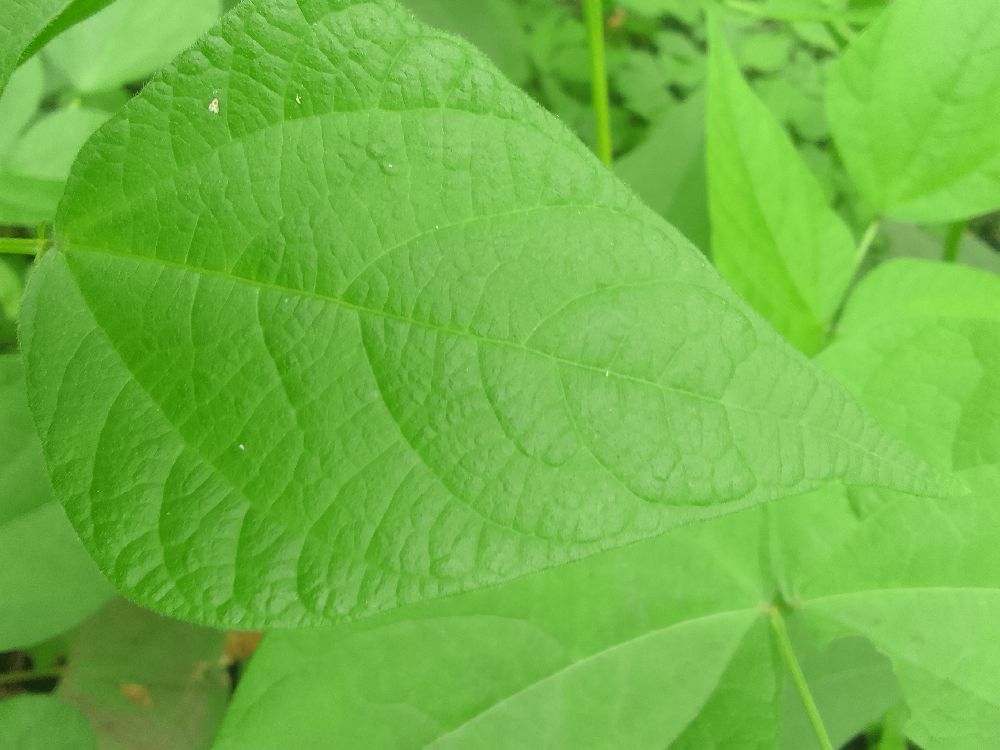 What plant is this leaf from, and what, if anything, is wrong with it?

common bean, healthy
